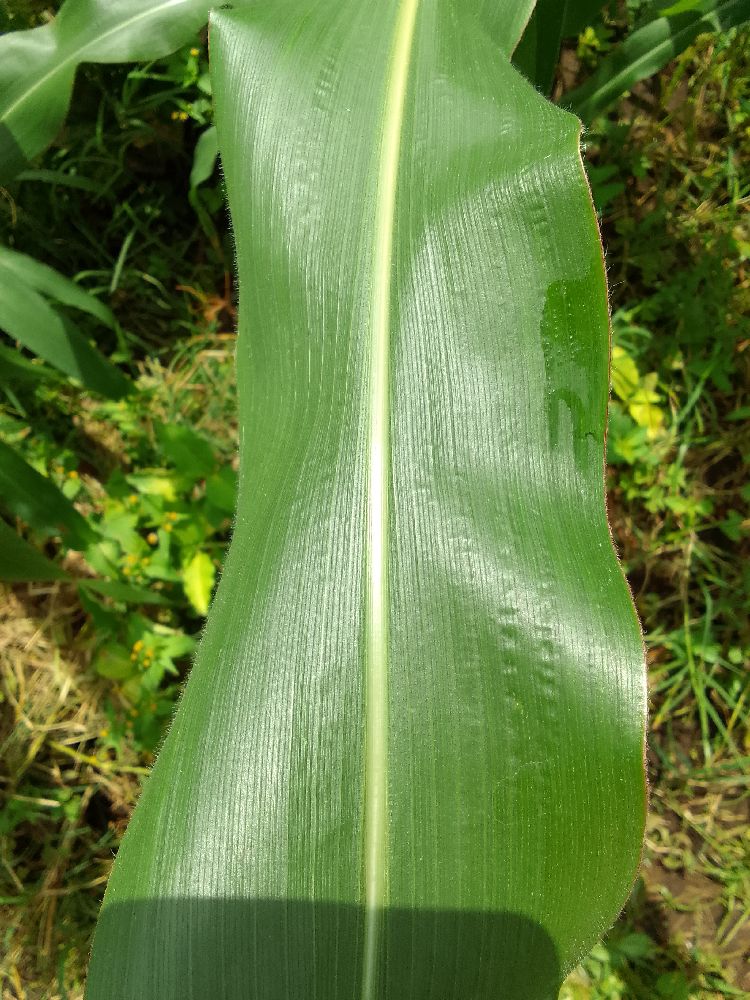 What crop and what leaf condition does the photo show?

maize, healthy
